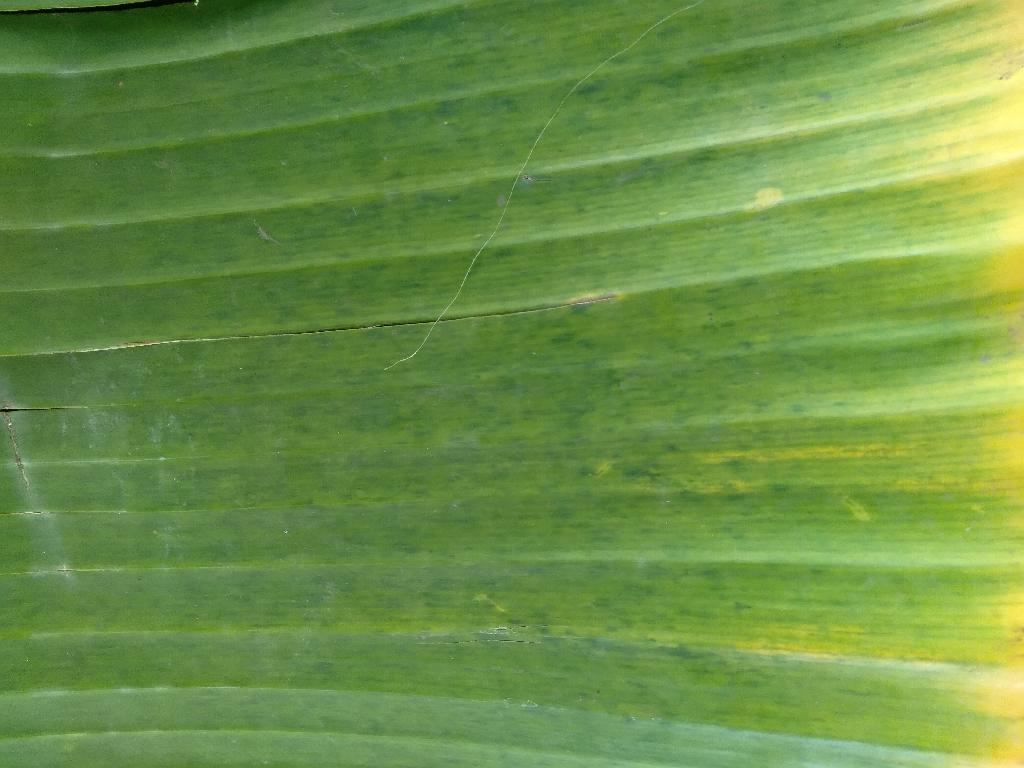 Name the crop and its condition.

banana, fusarium wilt race 1
